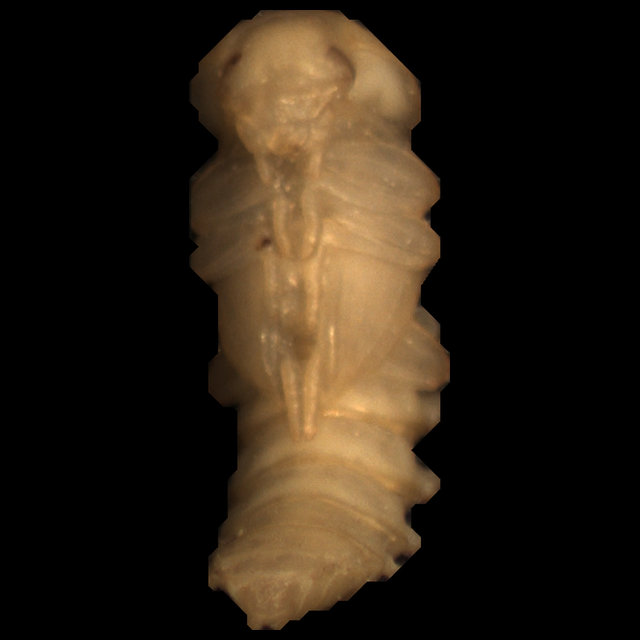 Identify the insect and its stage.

mealworm pupa
